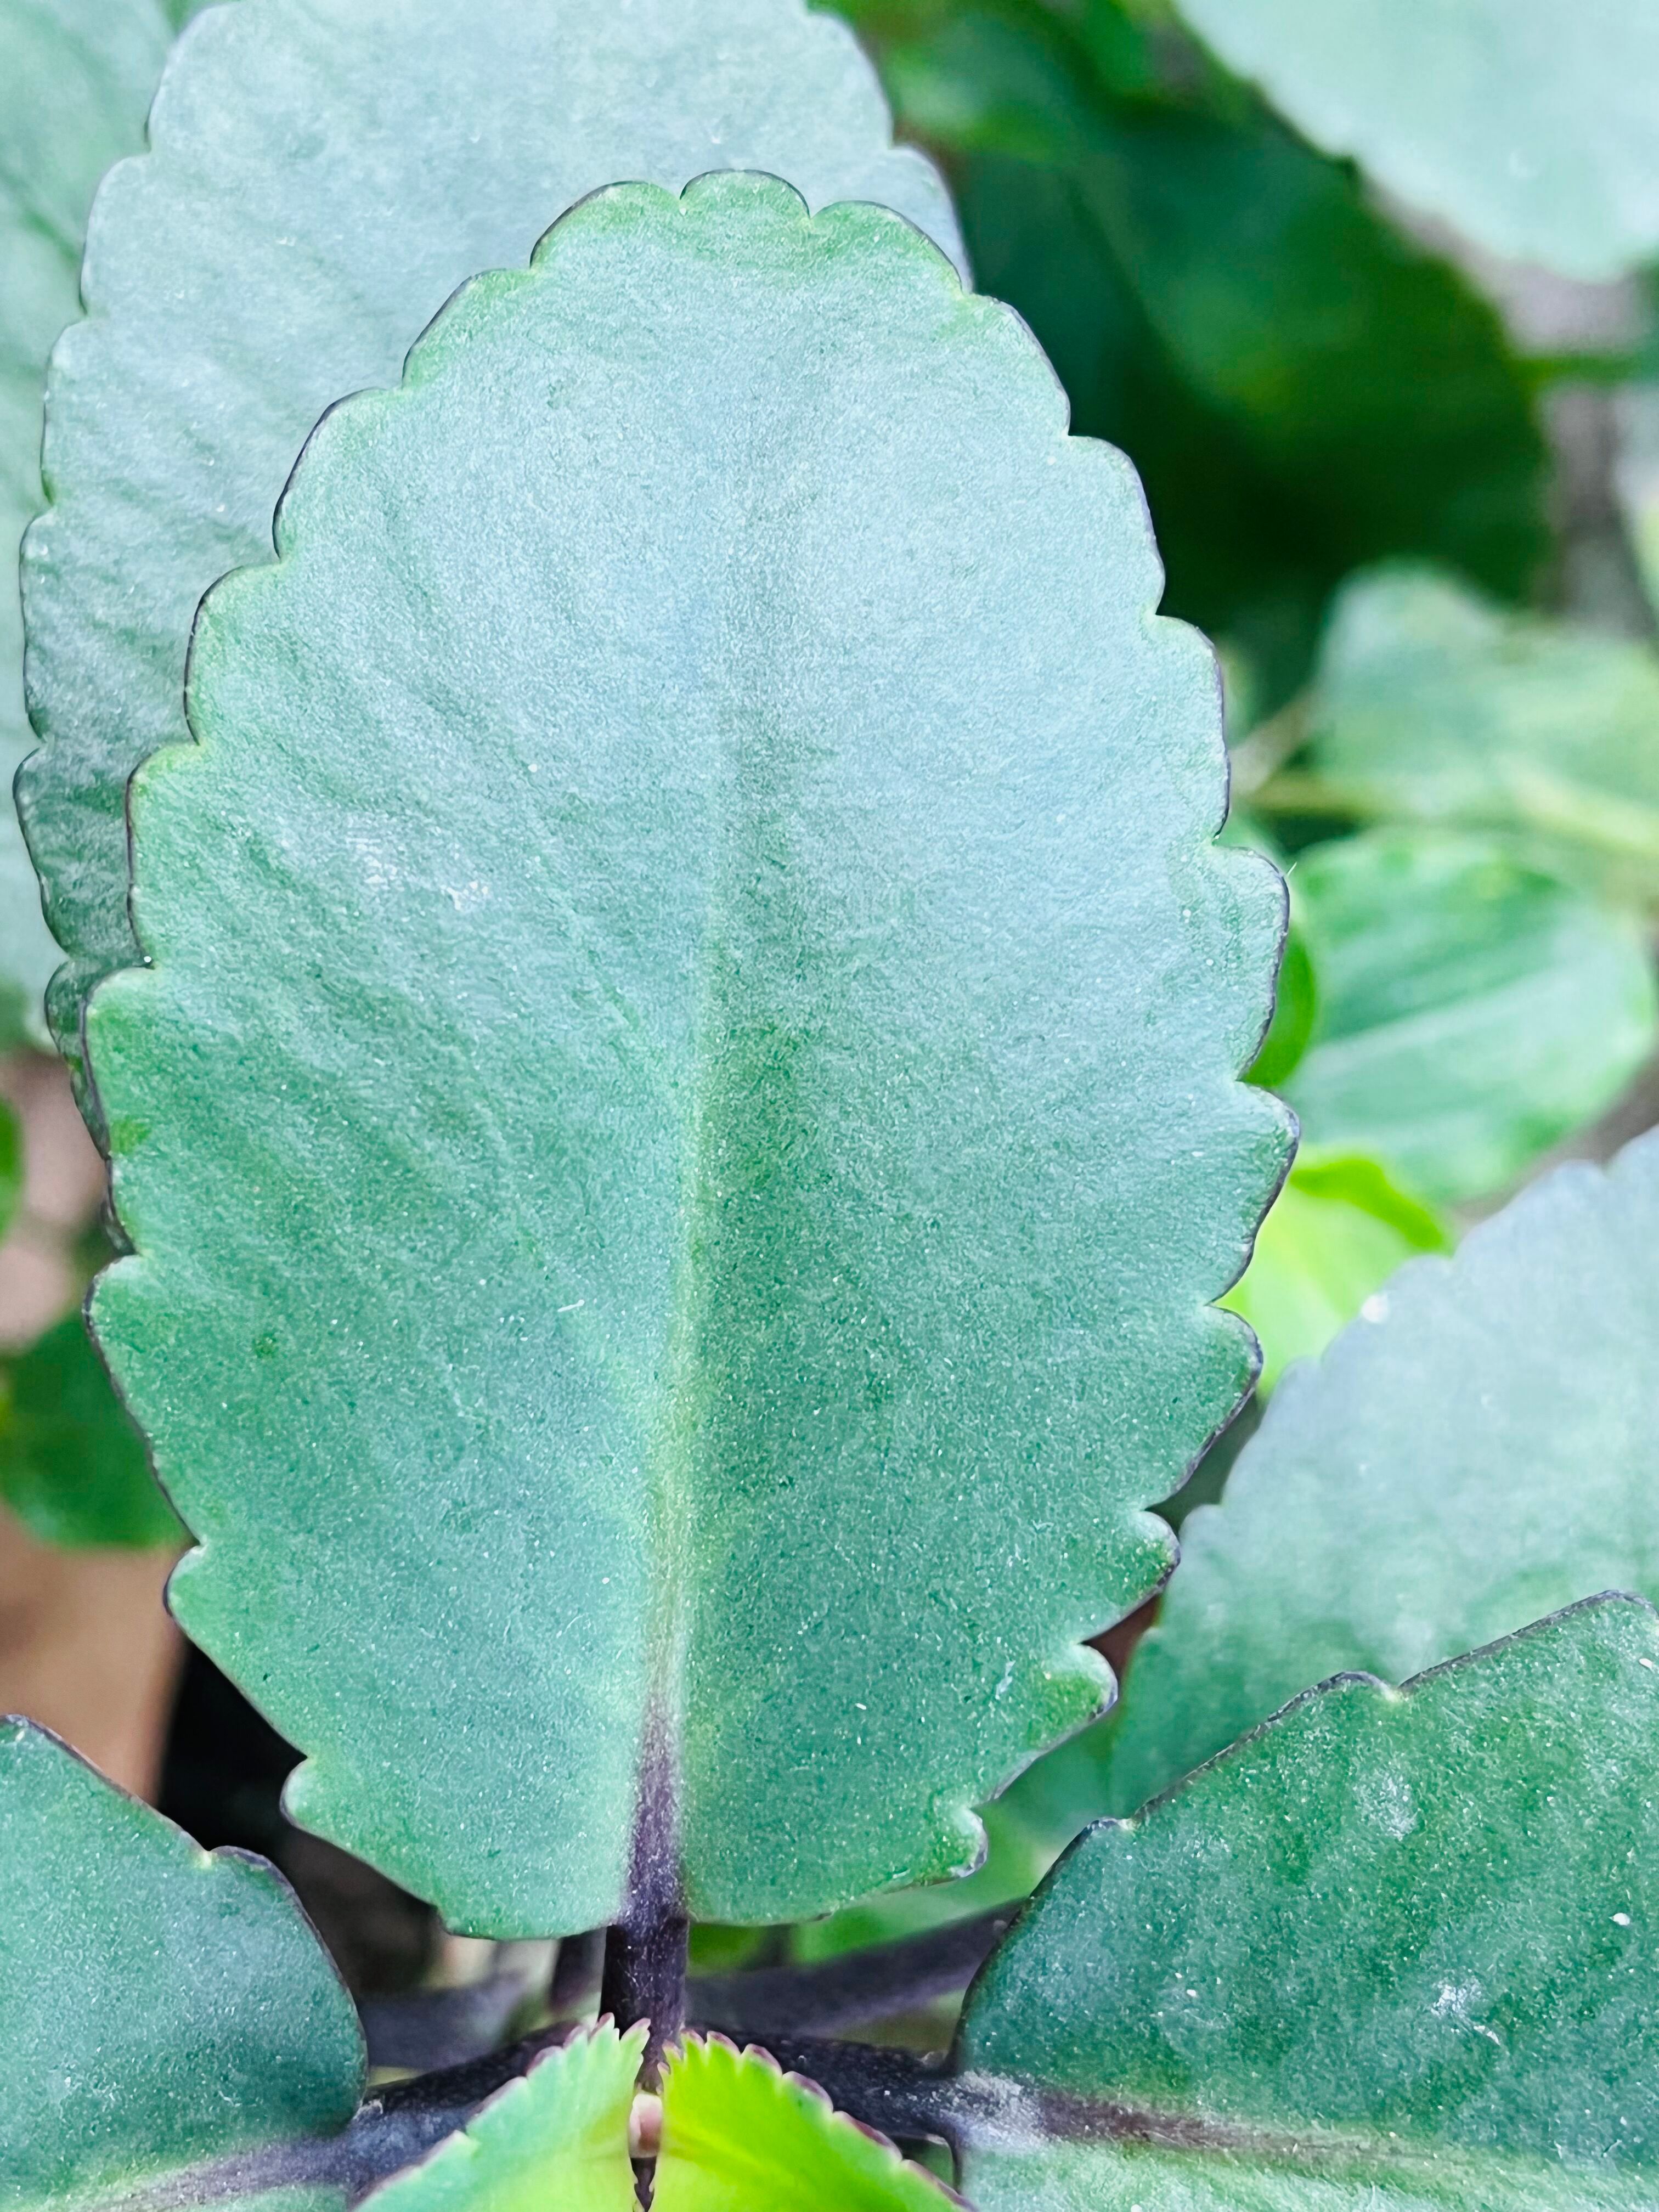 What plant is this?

pathorkuci
